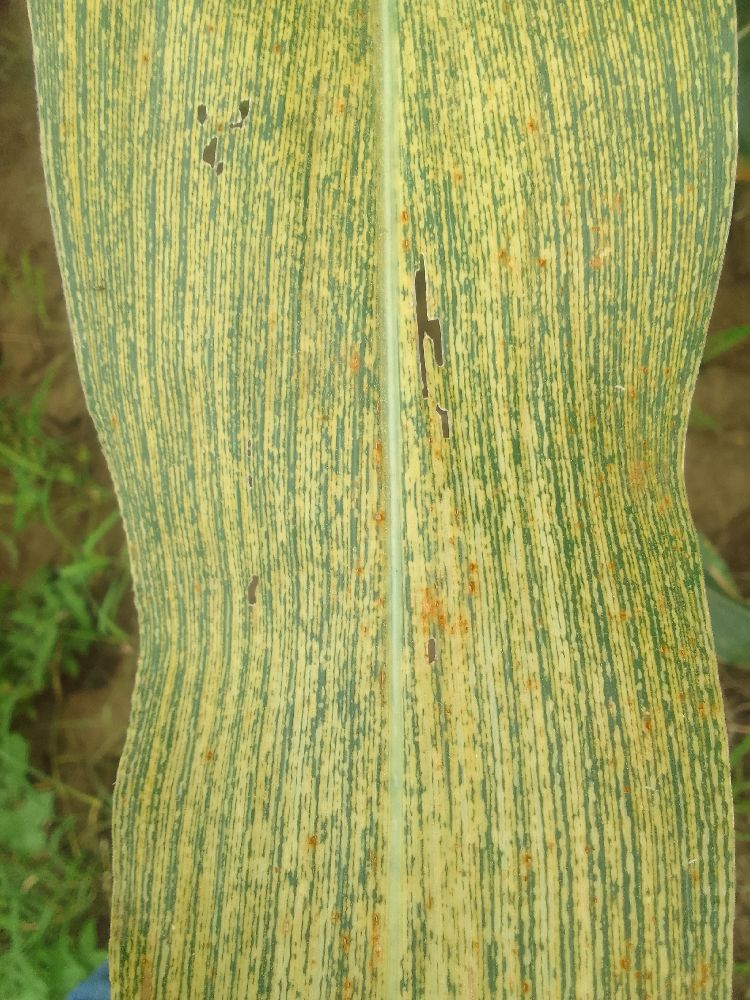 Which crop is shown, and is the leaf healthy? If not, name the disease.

maize, maize streak virus
